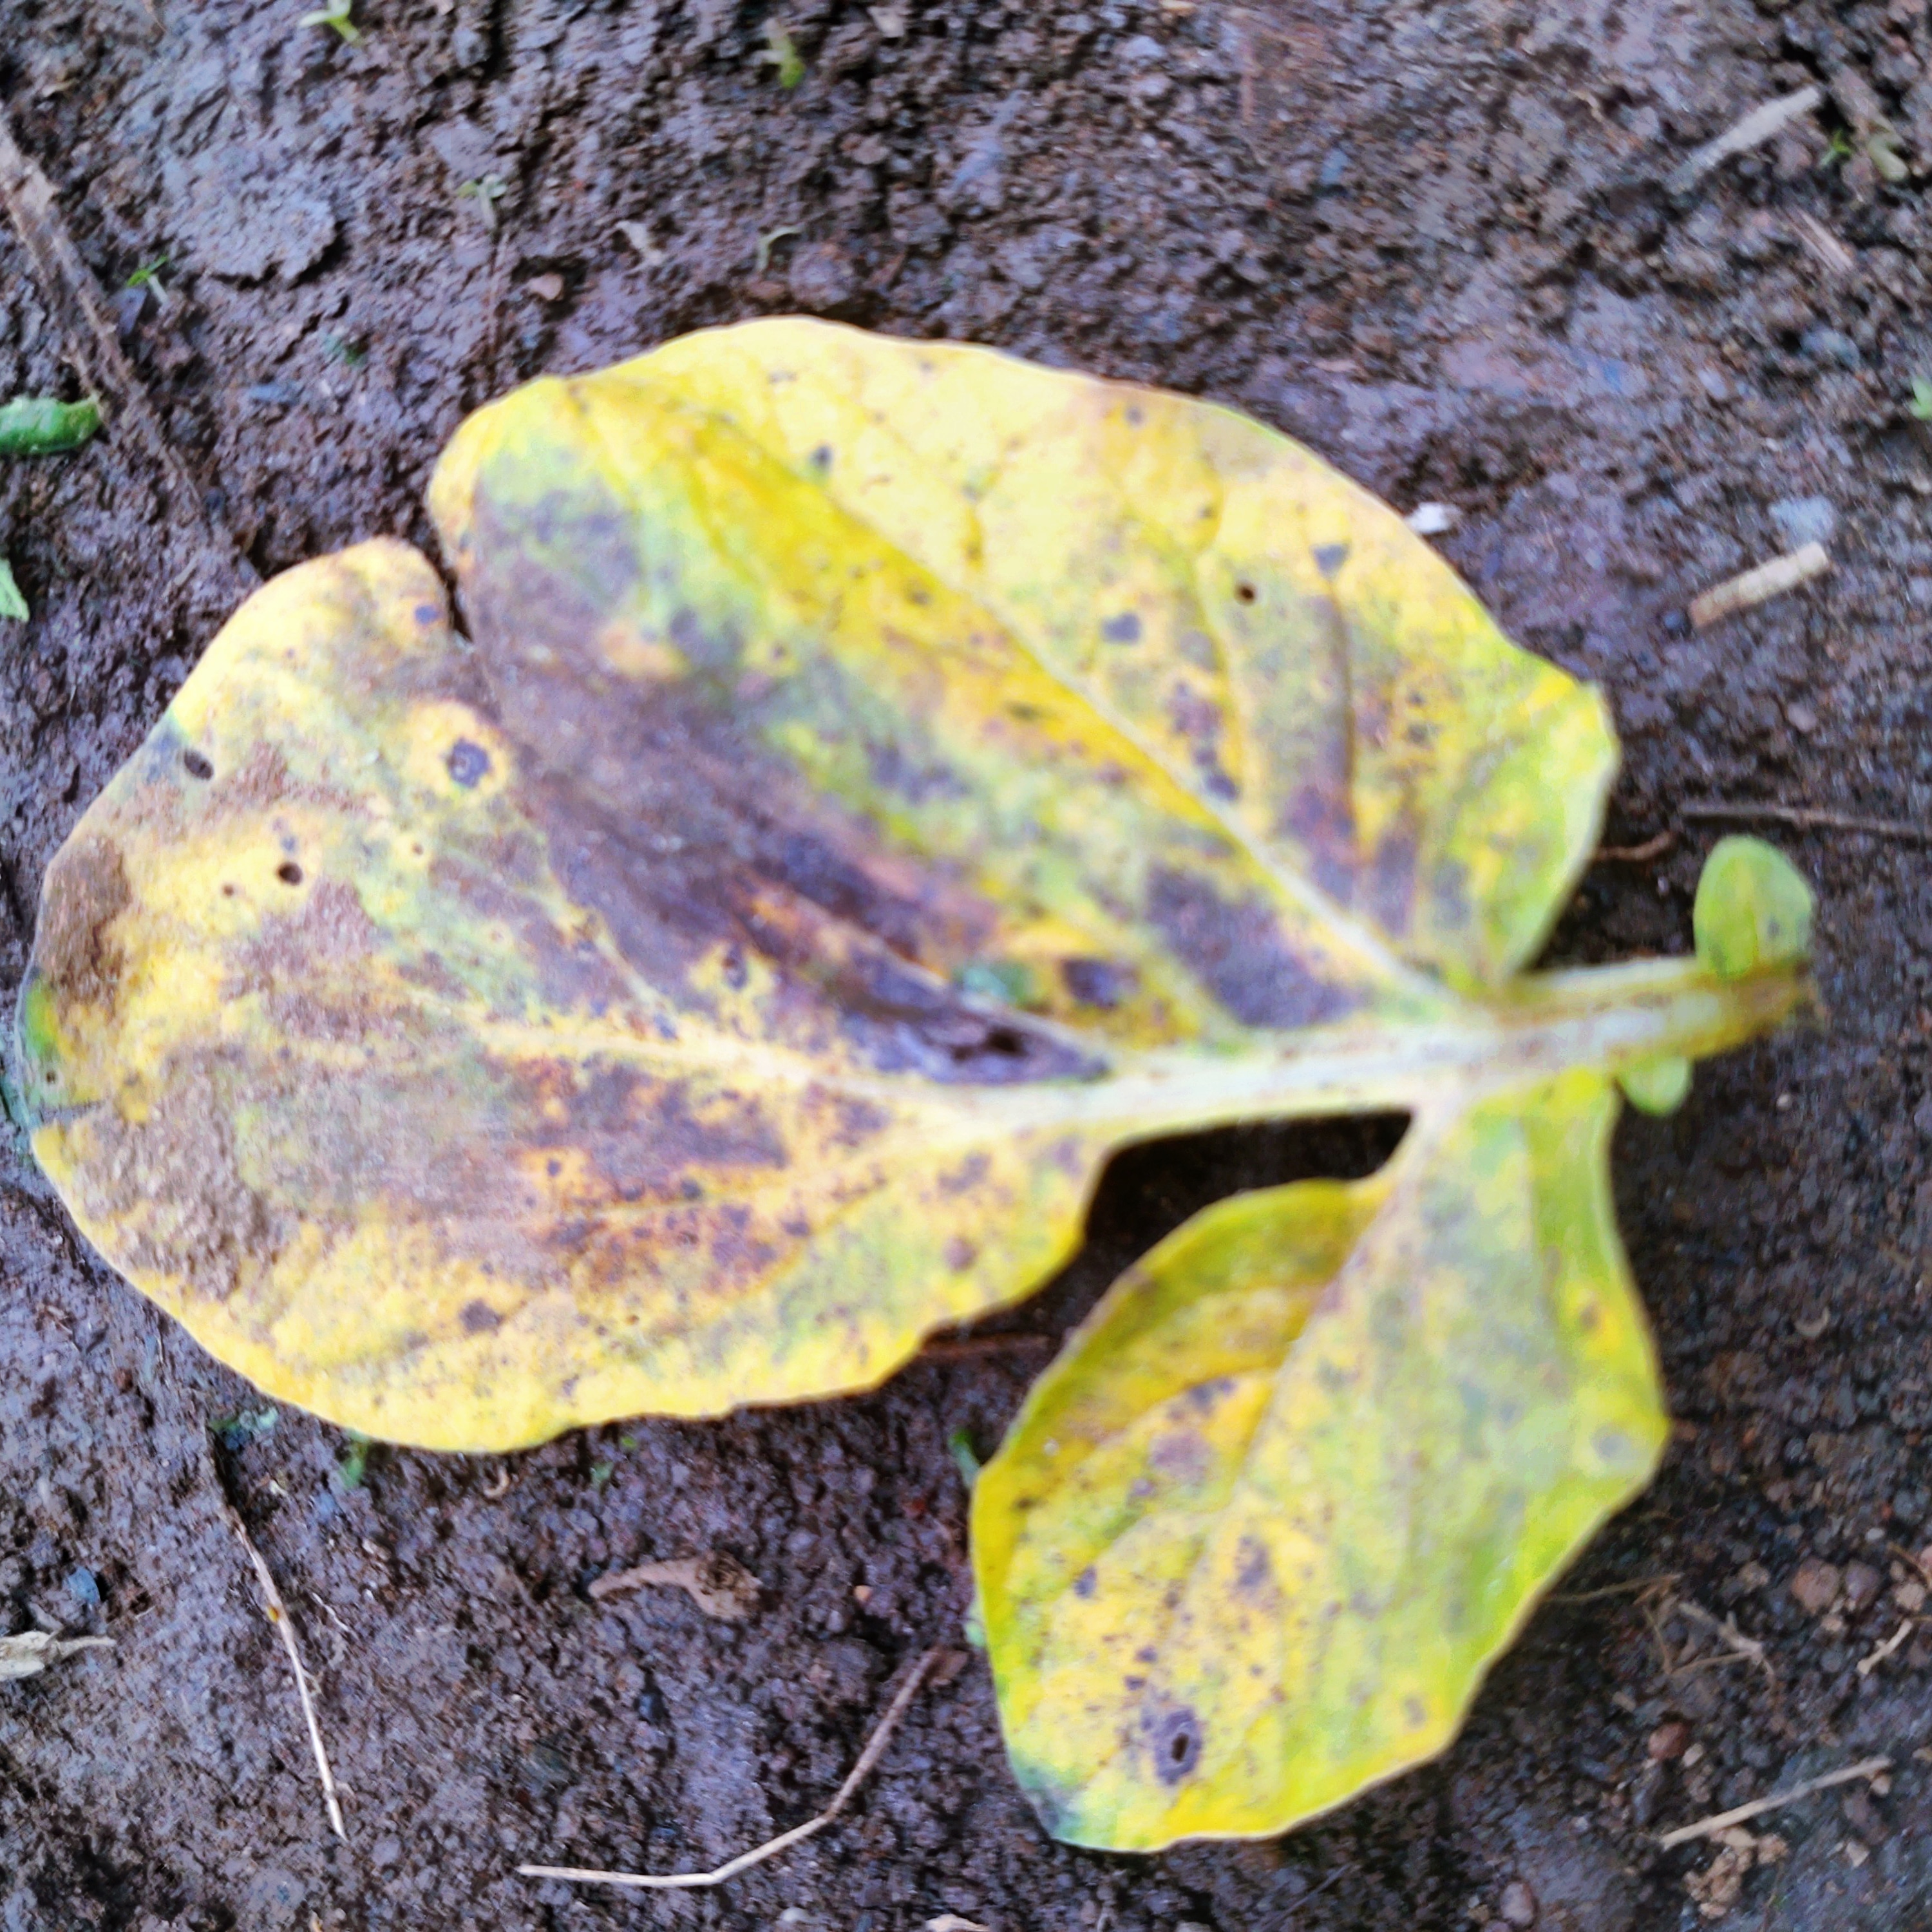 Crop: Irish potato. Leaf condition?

late blight
